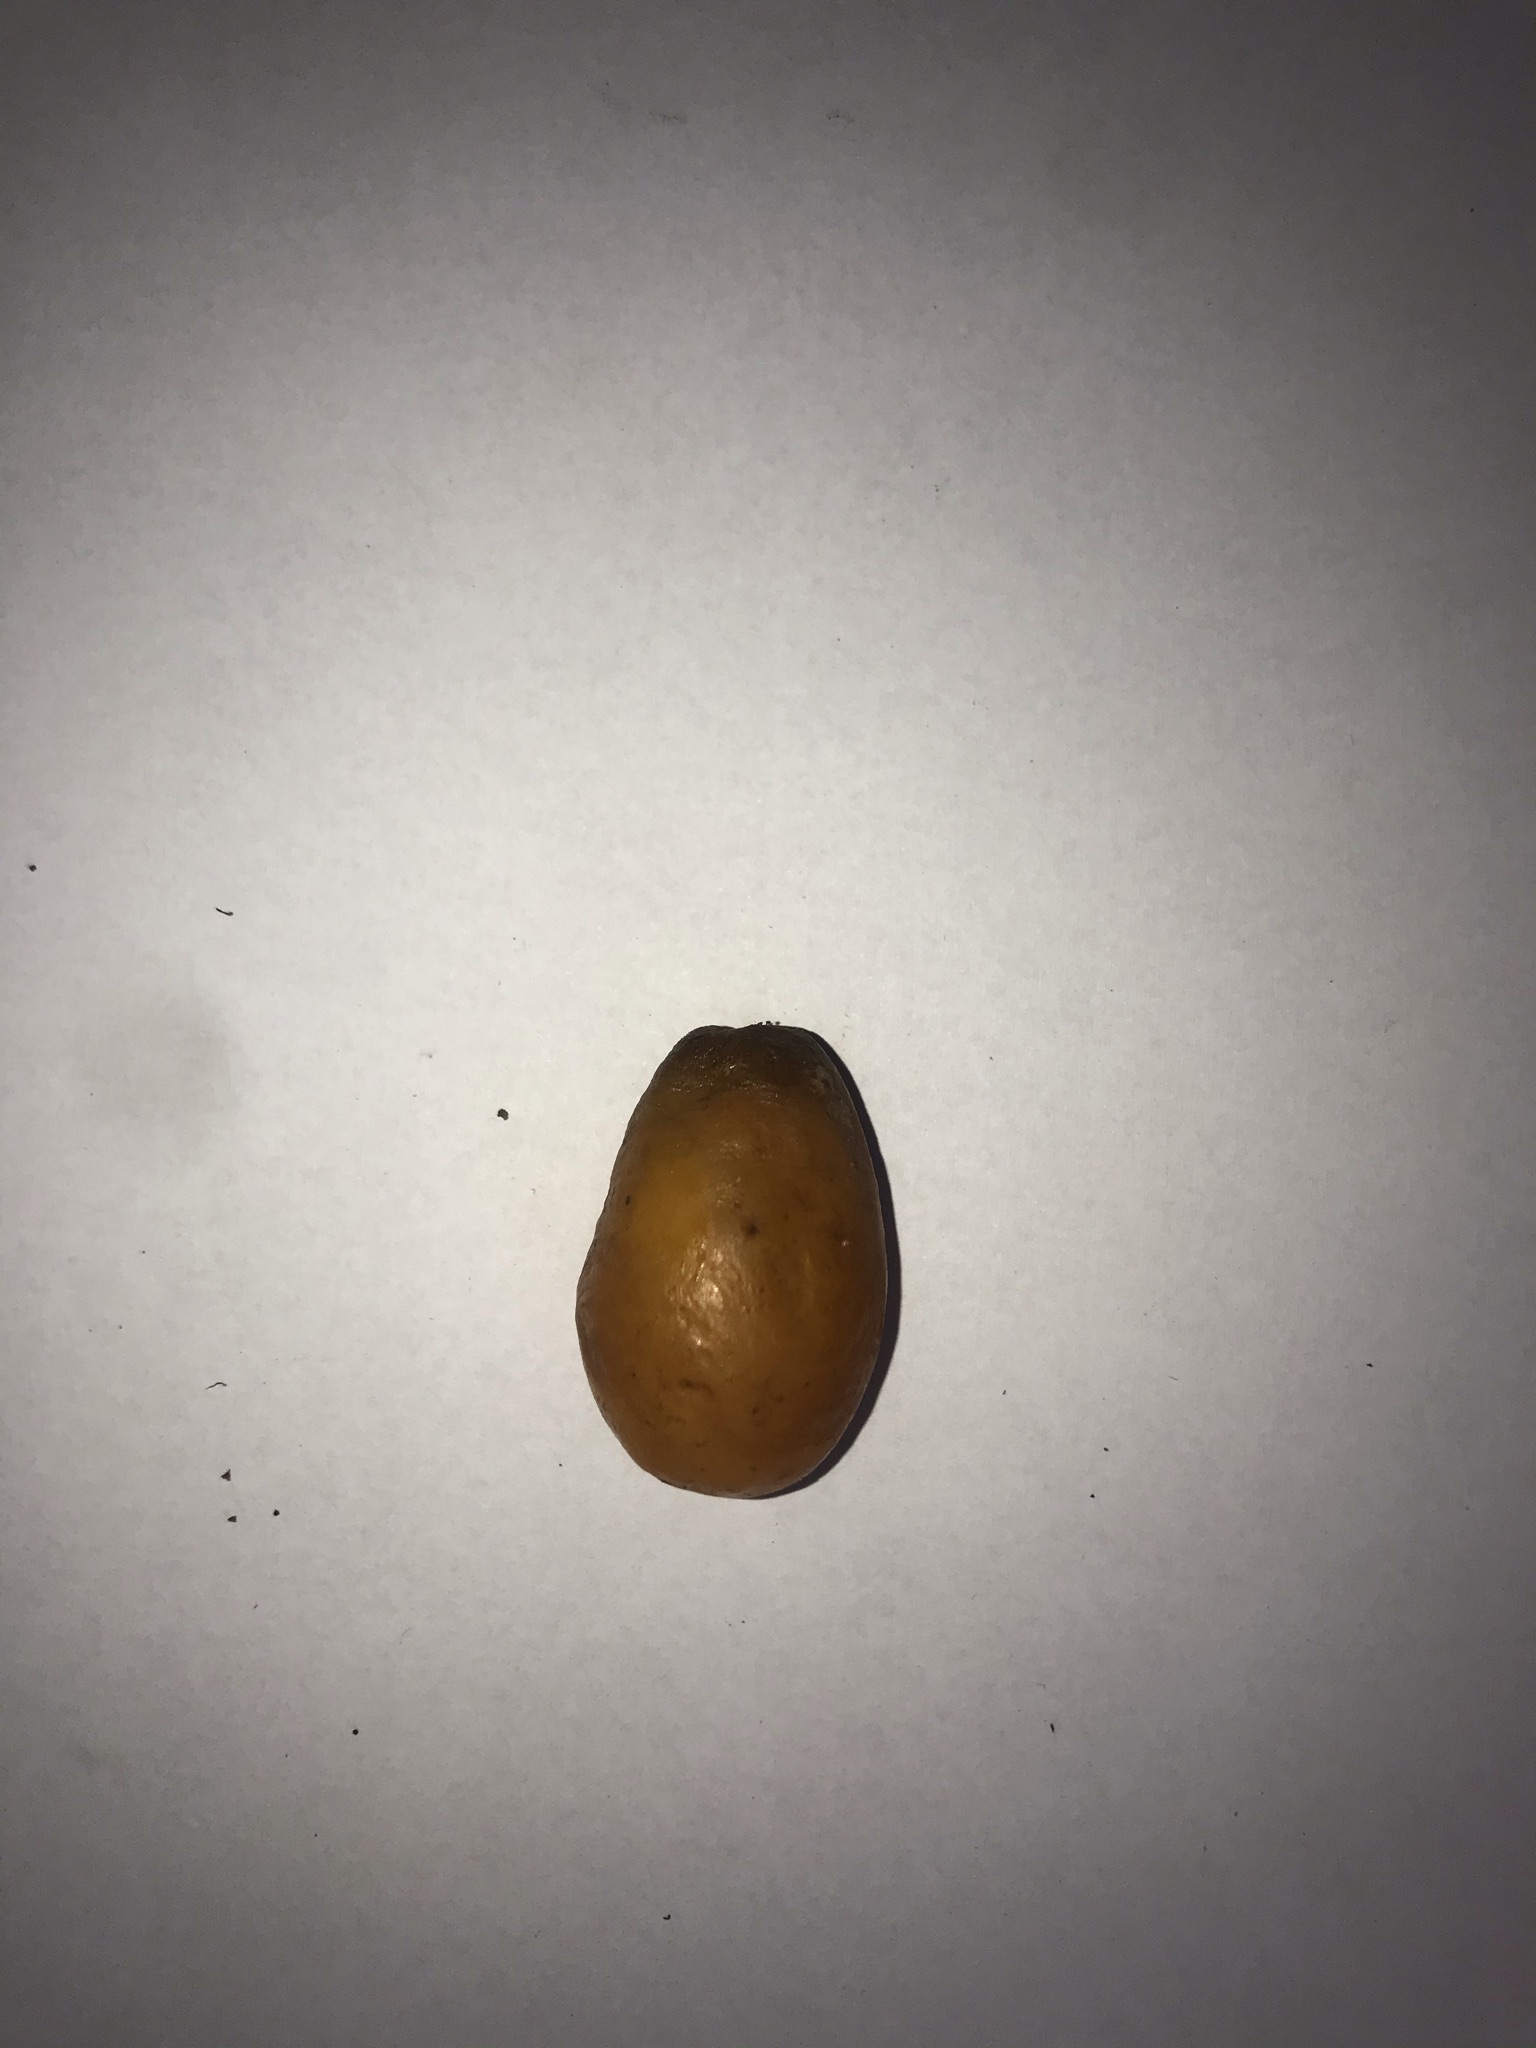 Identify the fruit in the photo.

siriguela
